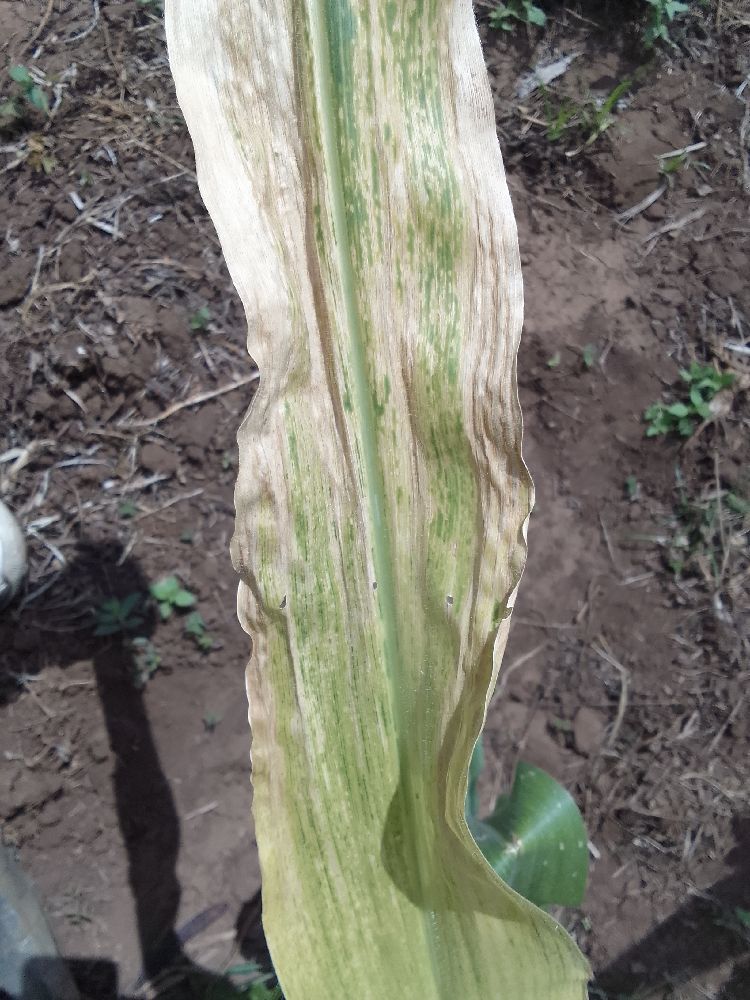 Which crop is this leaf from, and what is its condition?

maize, maize lethal necrosis
